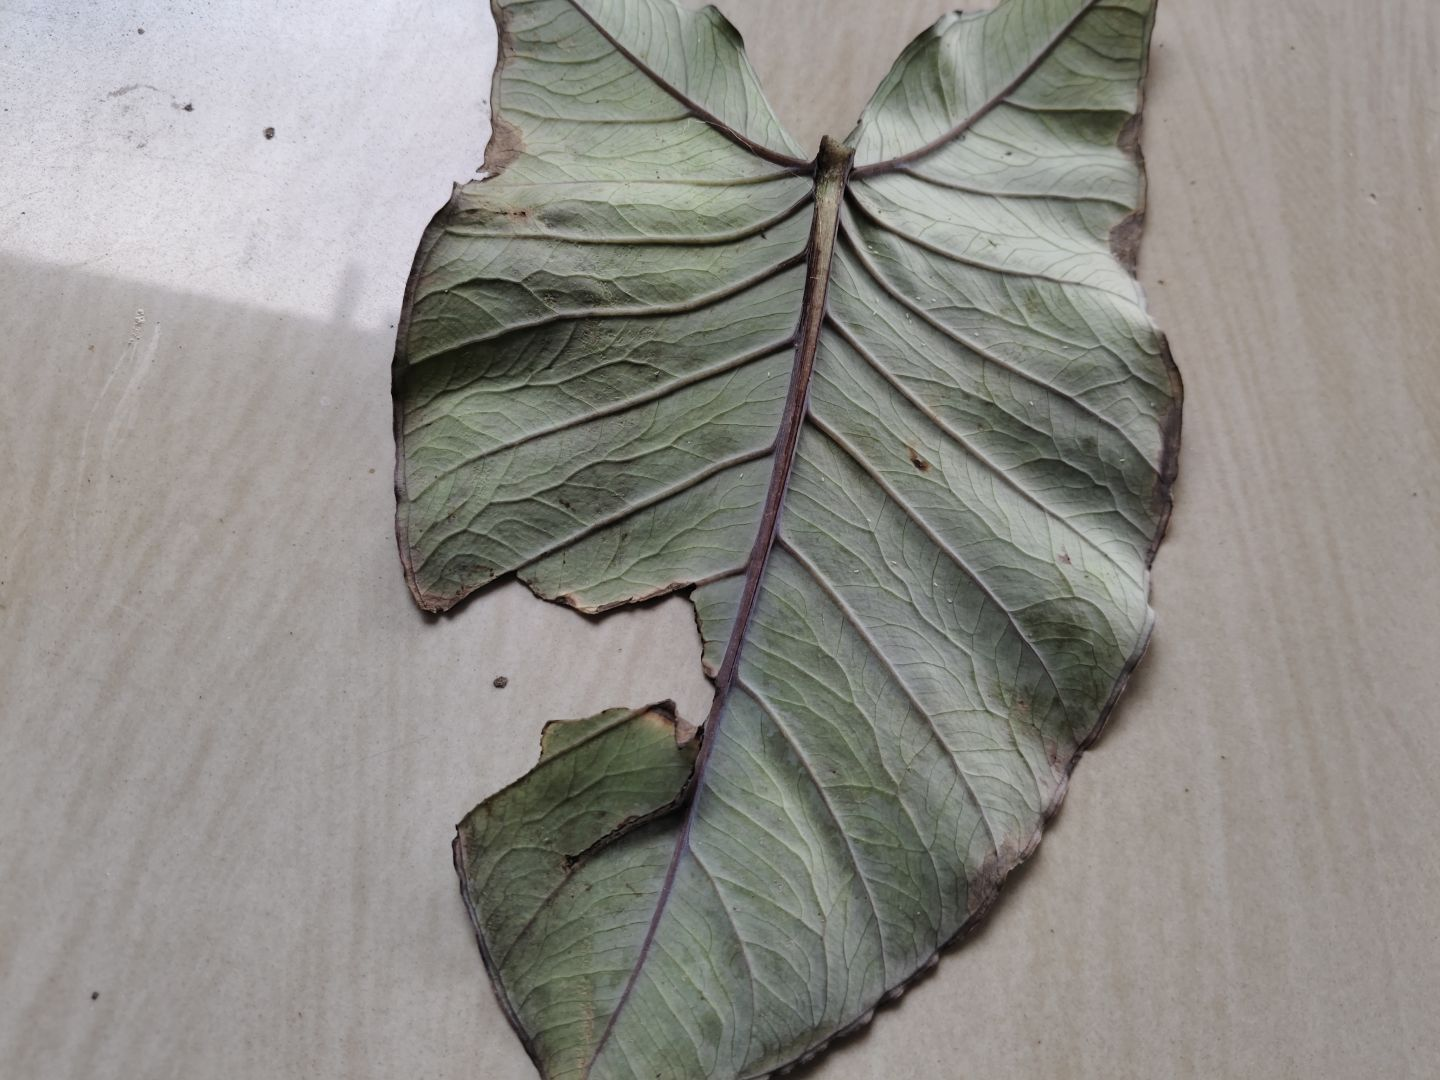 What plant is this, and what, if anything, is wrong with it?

taro, leaf blight
